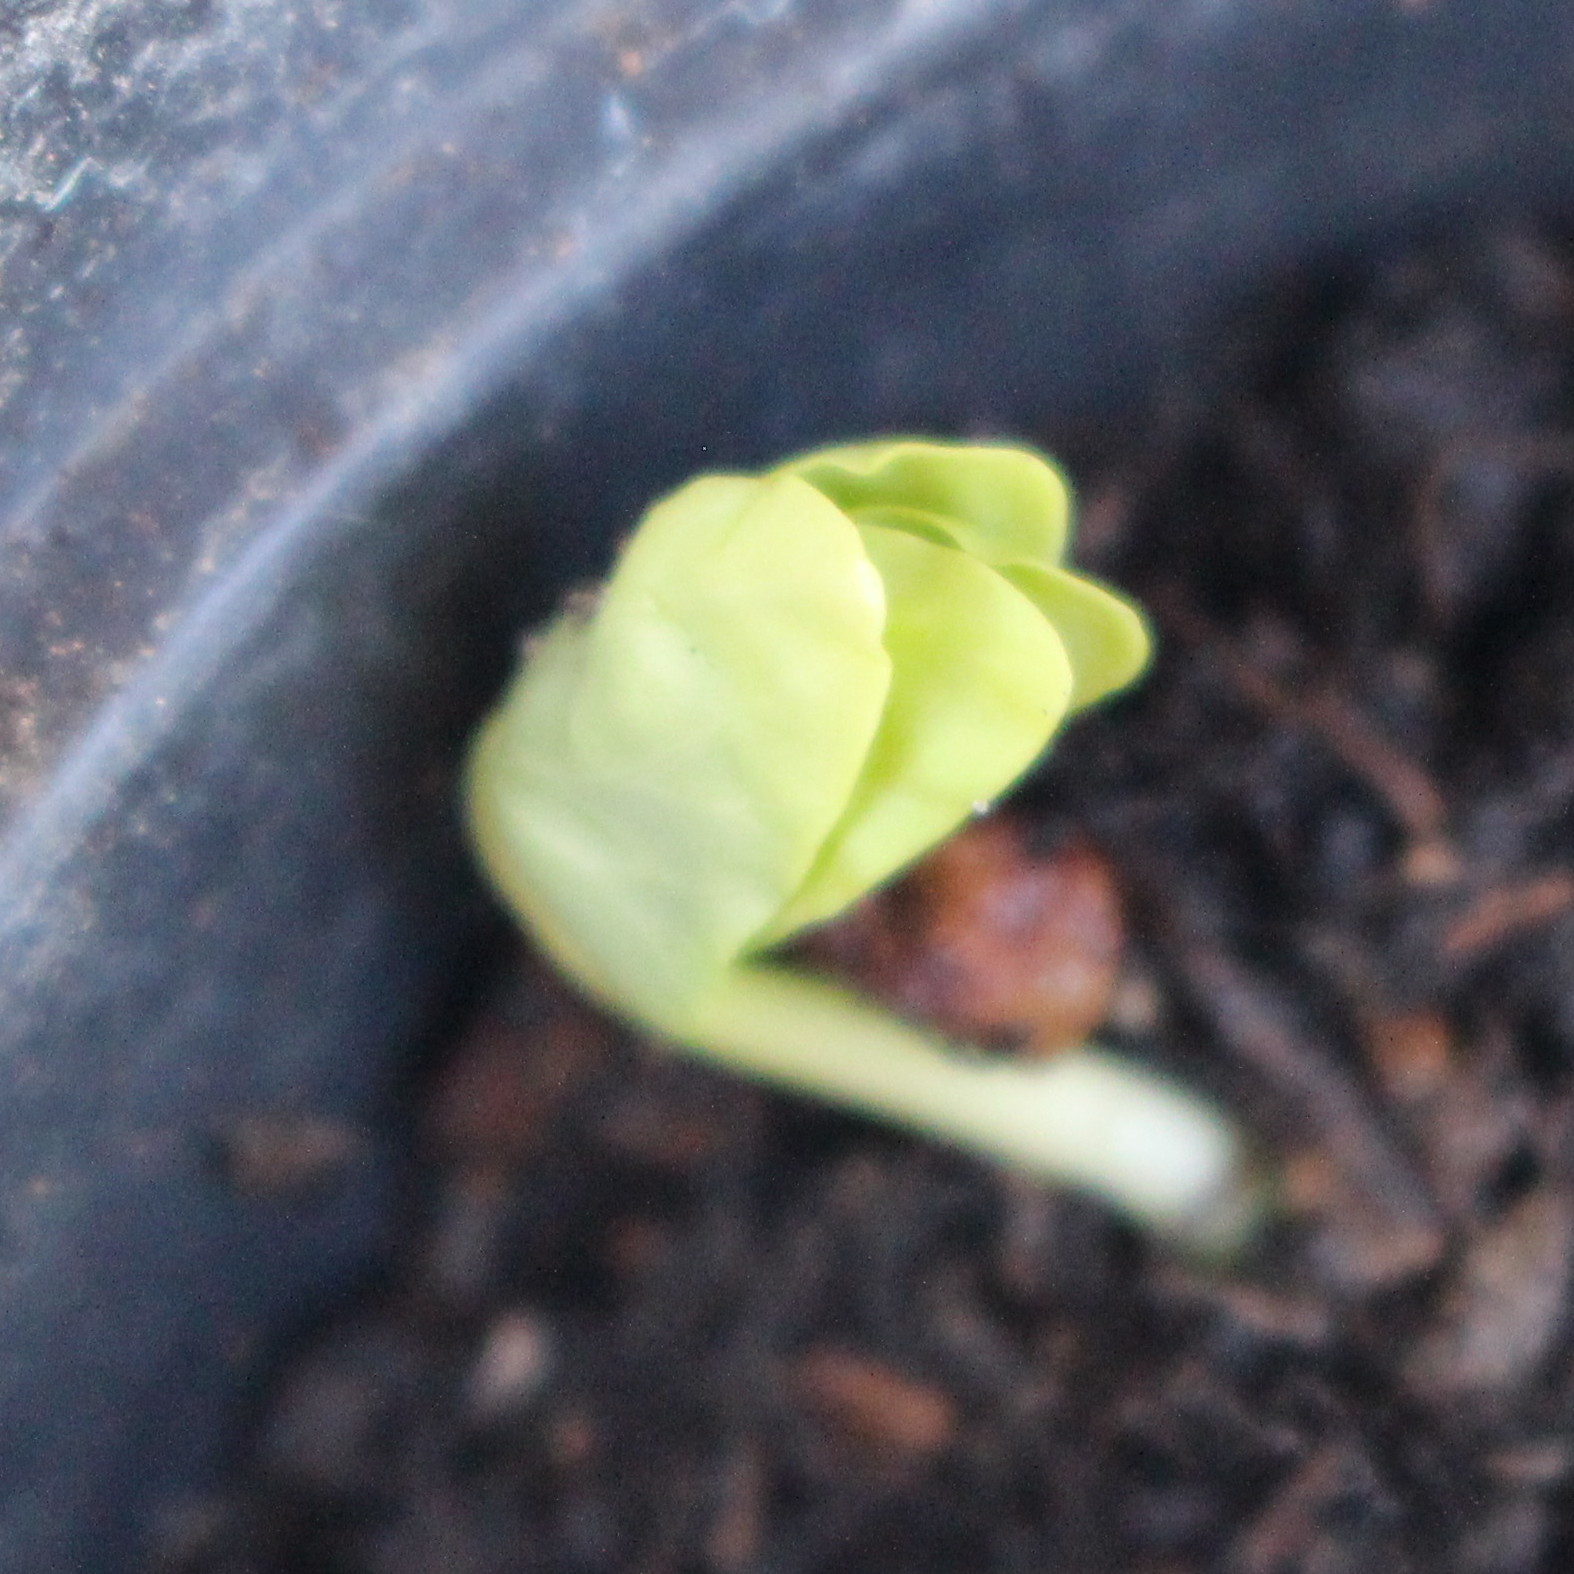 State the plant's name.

Convolvulus arvensis
